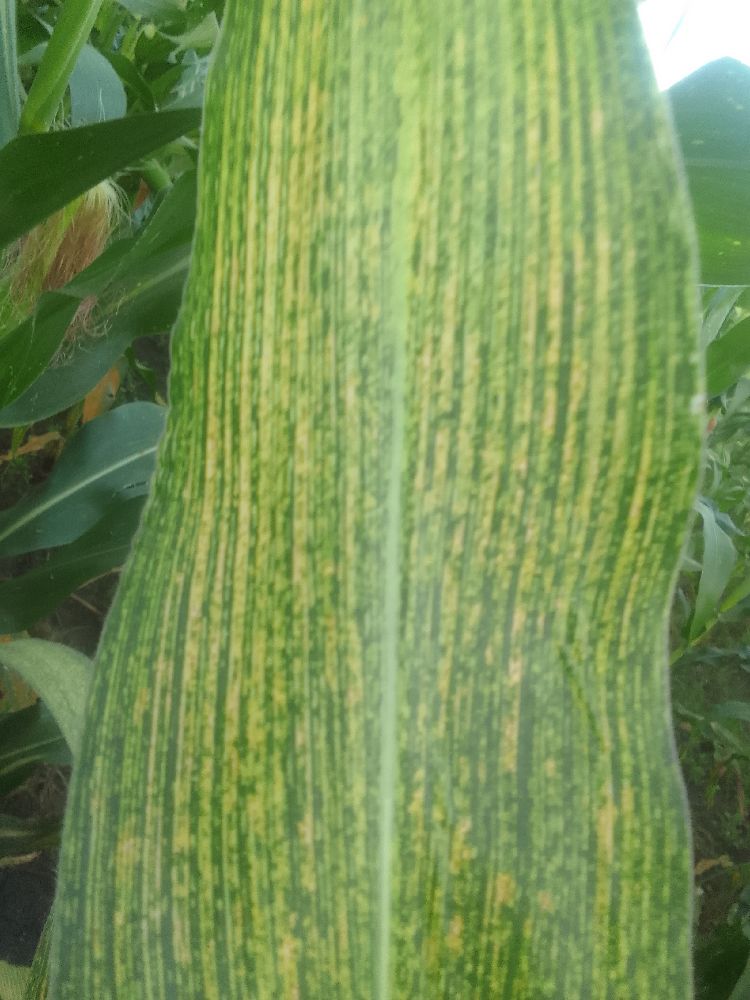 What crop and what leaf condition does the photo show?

maize, maize streak virus
